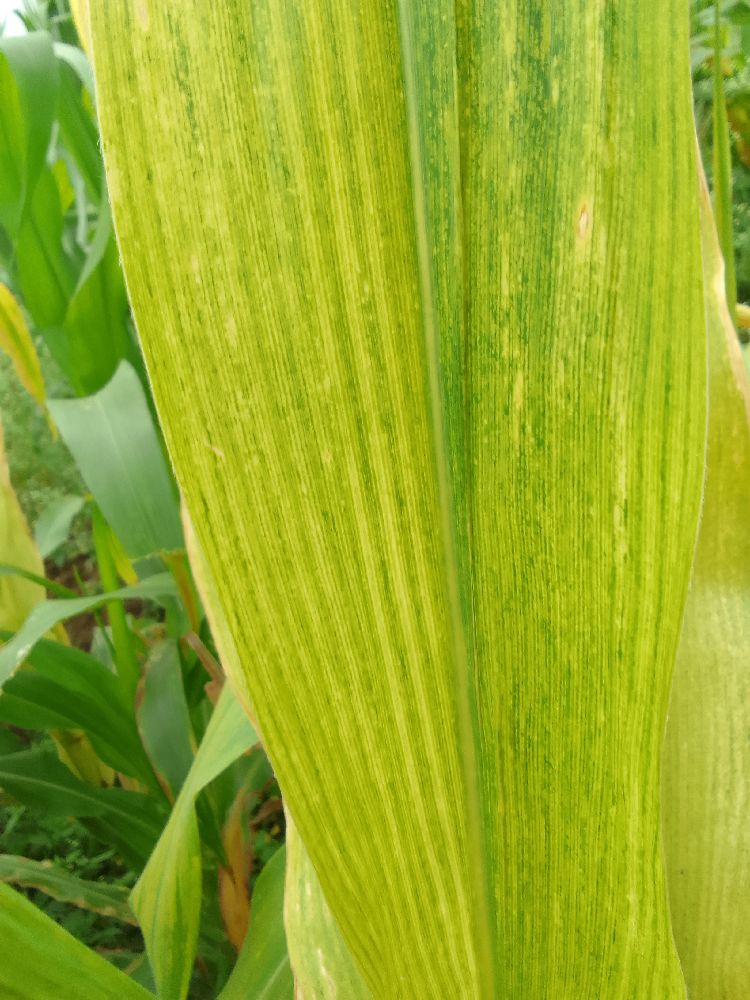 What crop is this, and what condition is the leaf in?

maize, maize lethal necrosis
